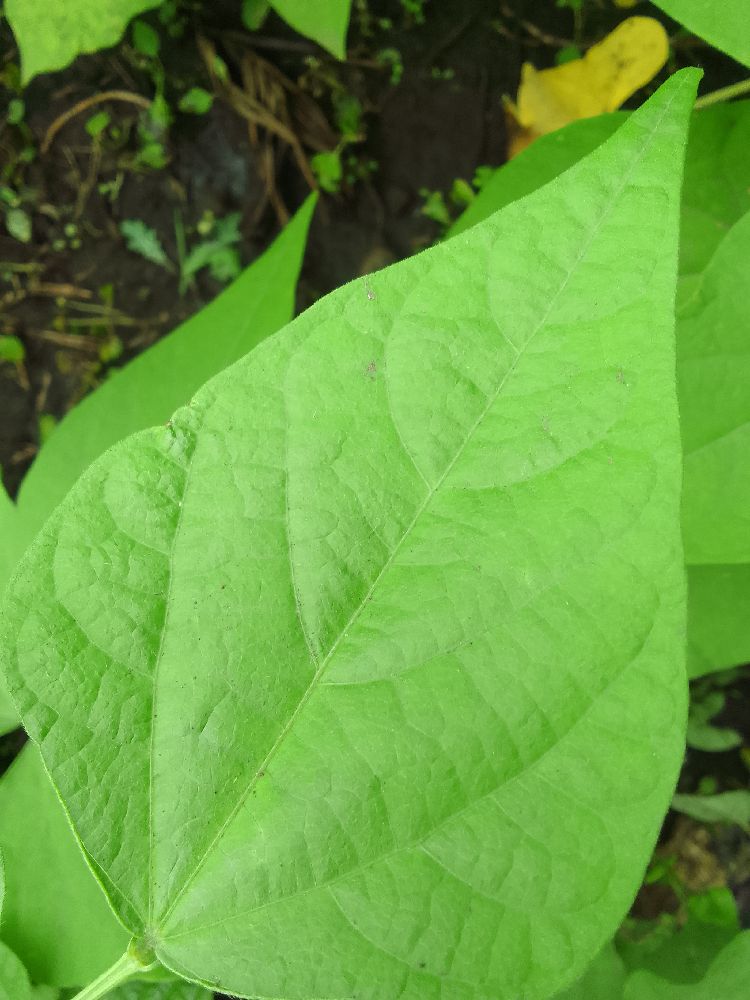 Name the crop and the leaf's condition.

common bean, healthy
